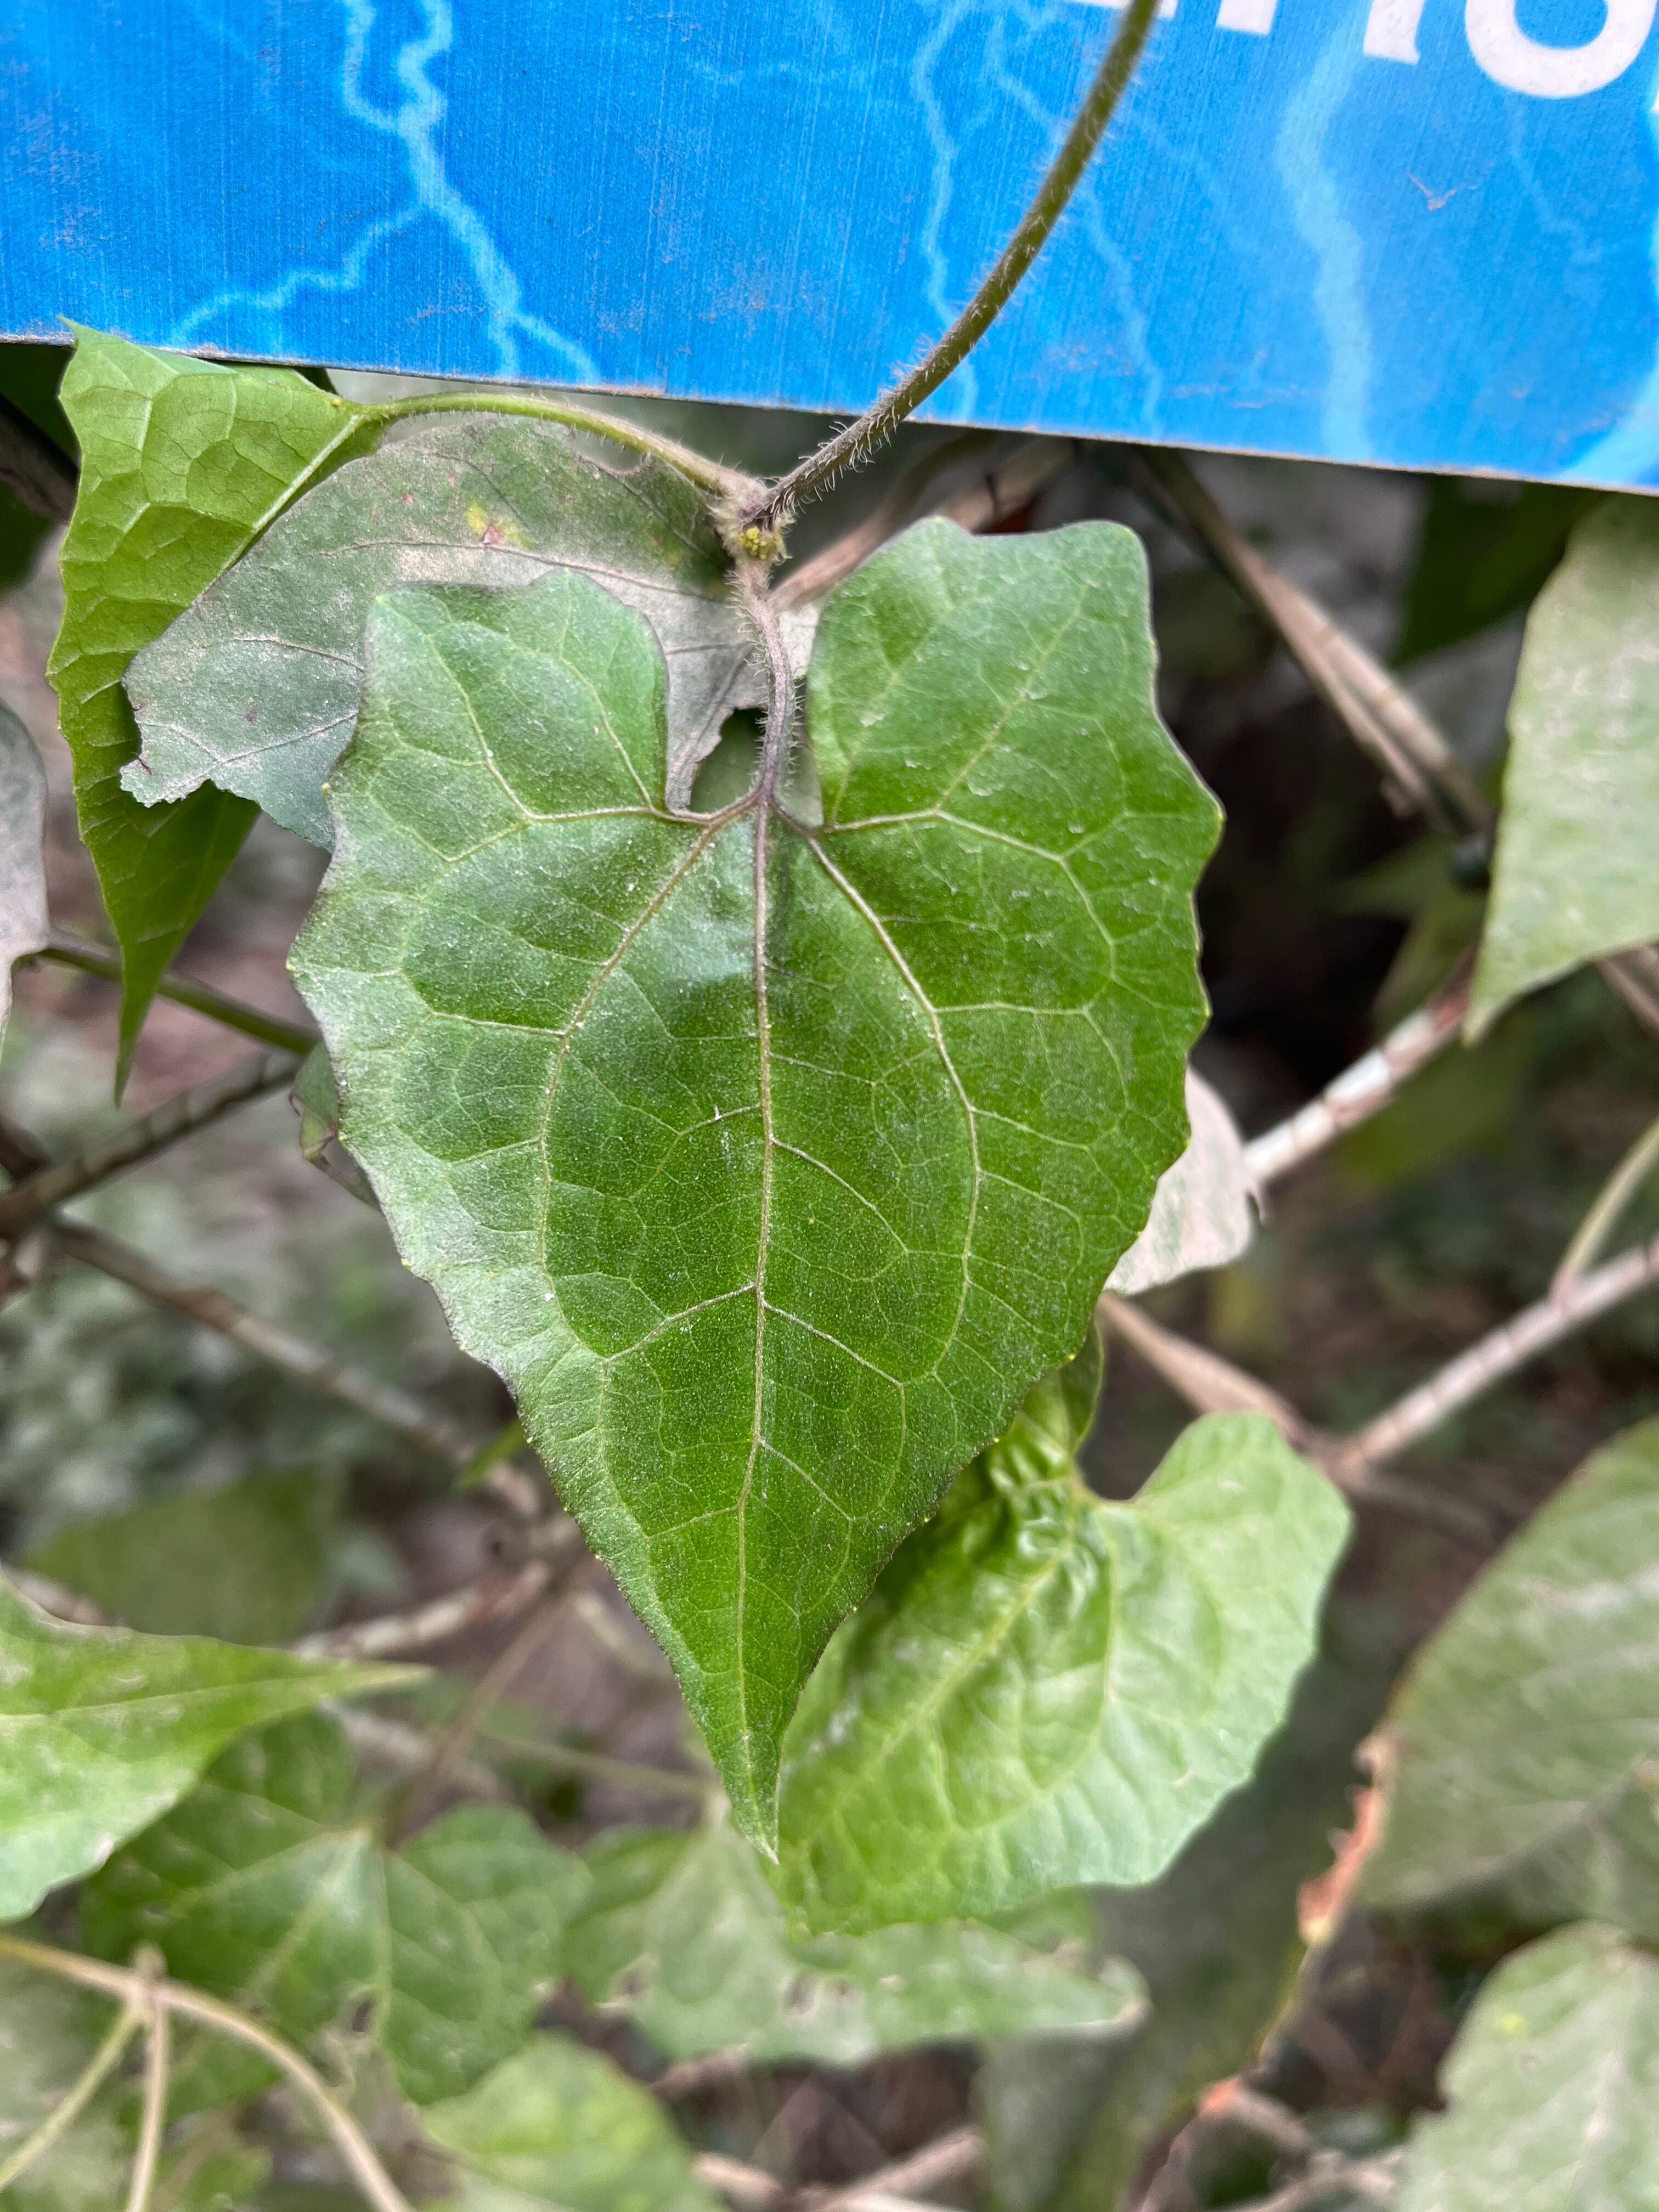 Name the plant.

bitter vine
